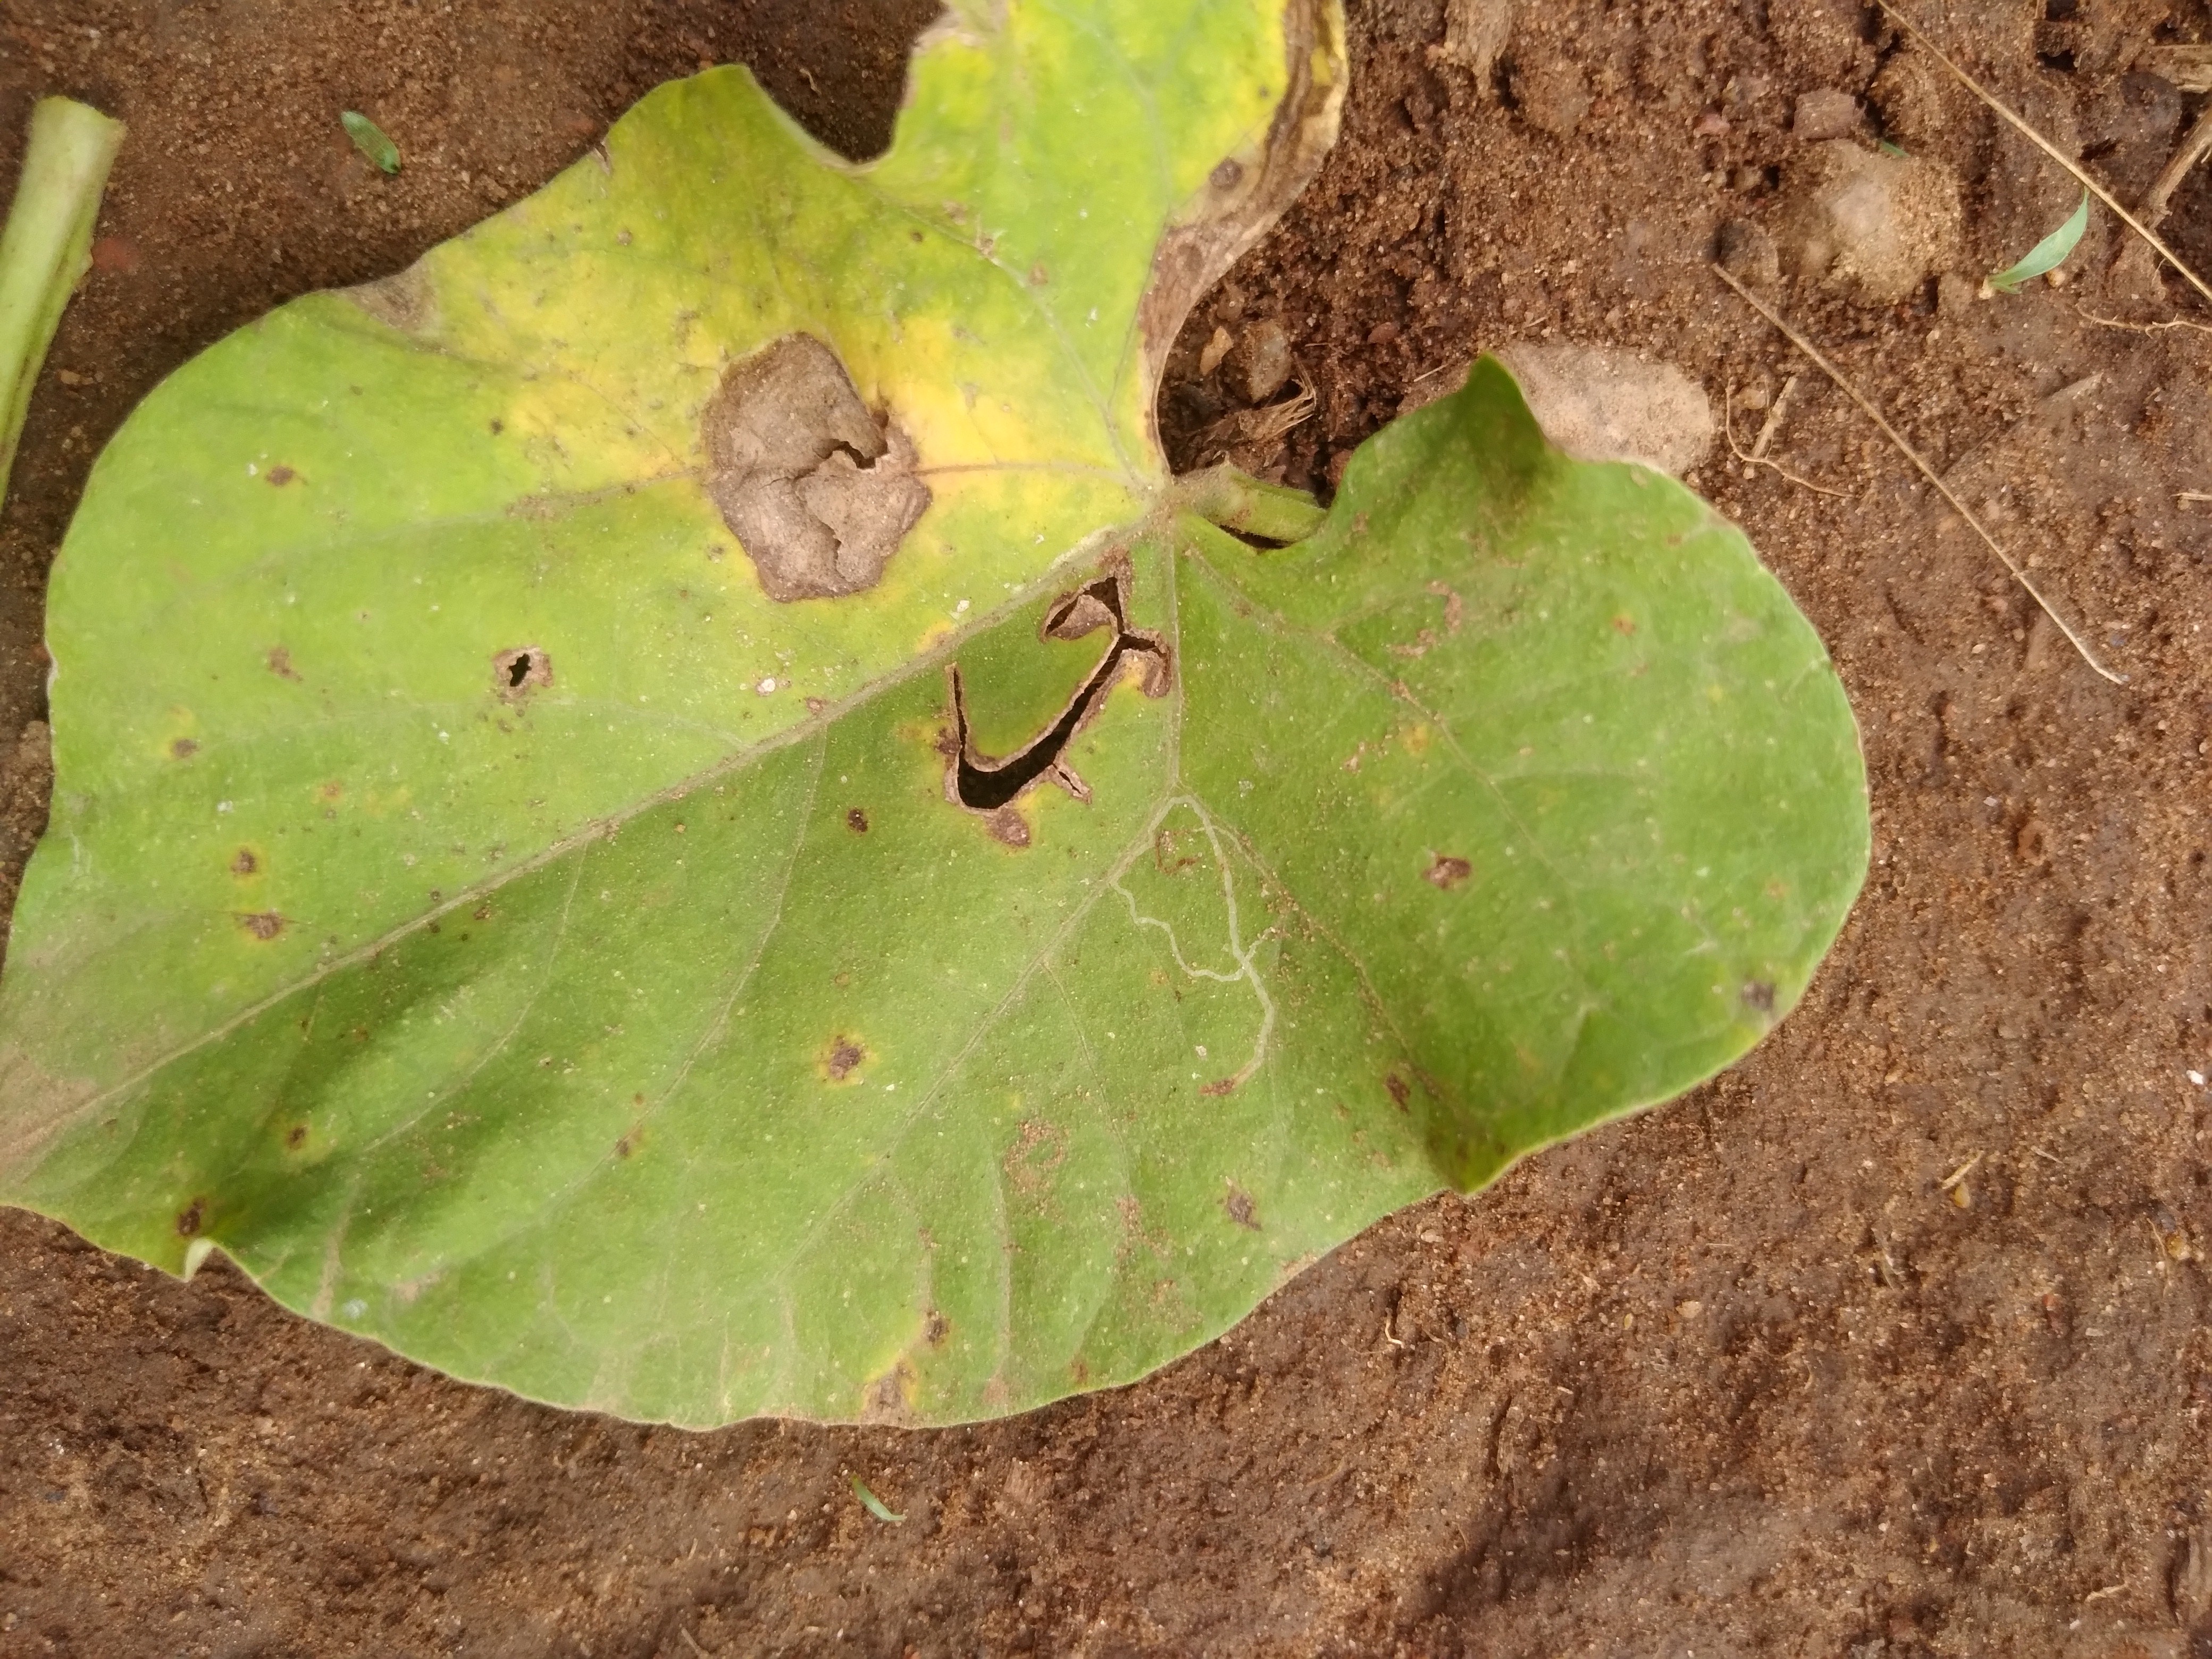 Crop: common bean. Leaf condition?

rust
